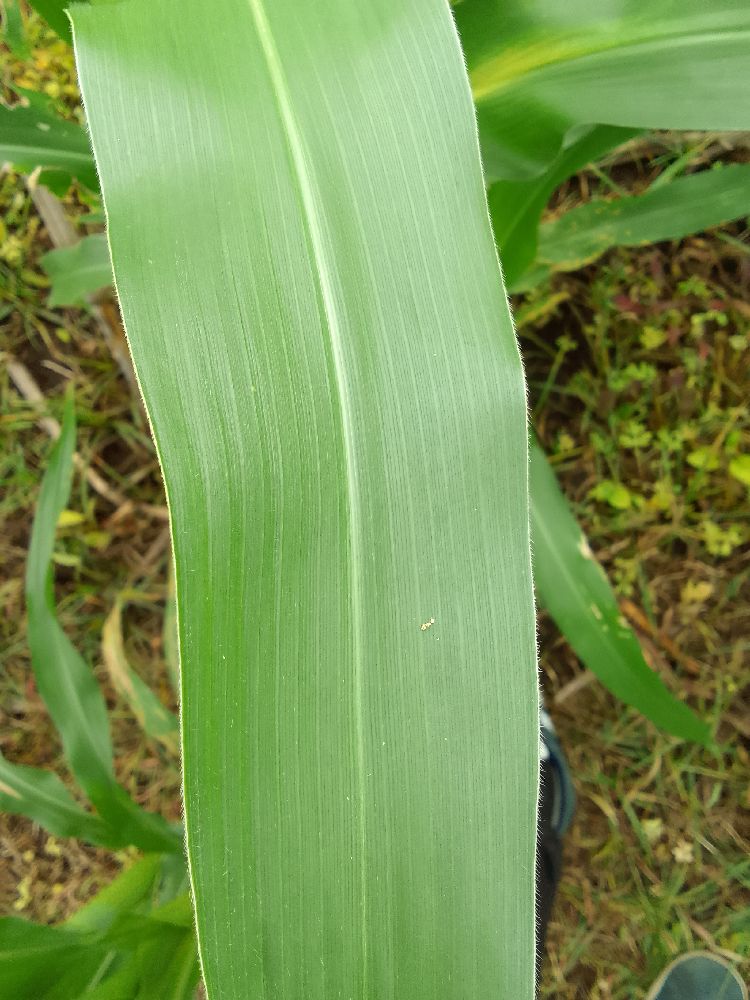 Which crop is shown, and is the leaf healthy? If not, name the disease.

maize, healthy
